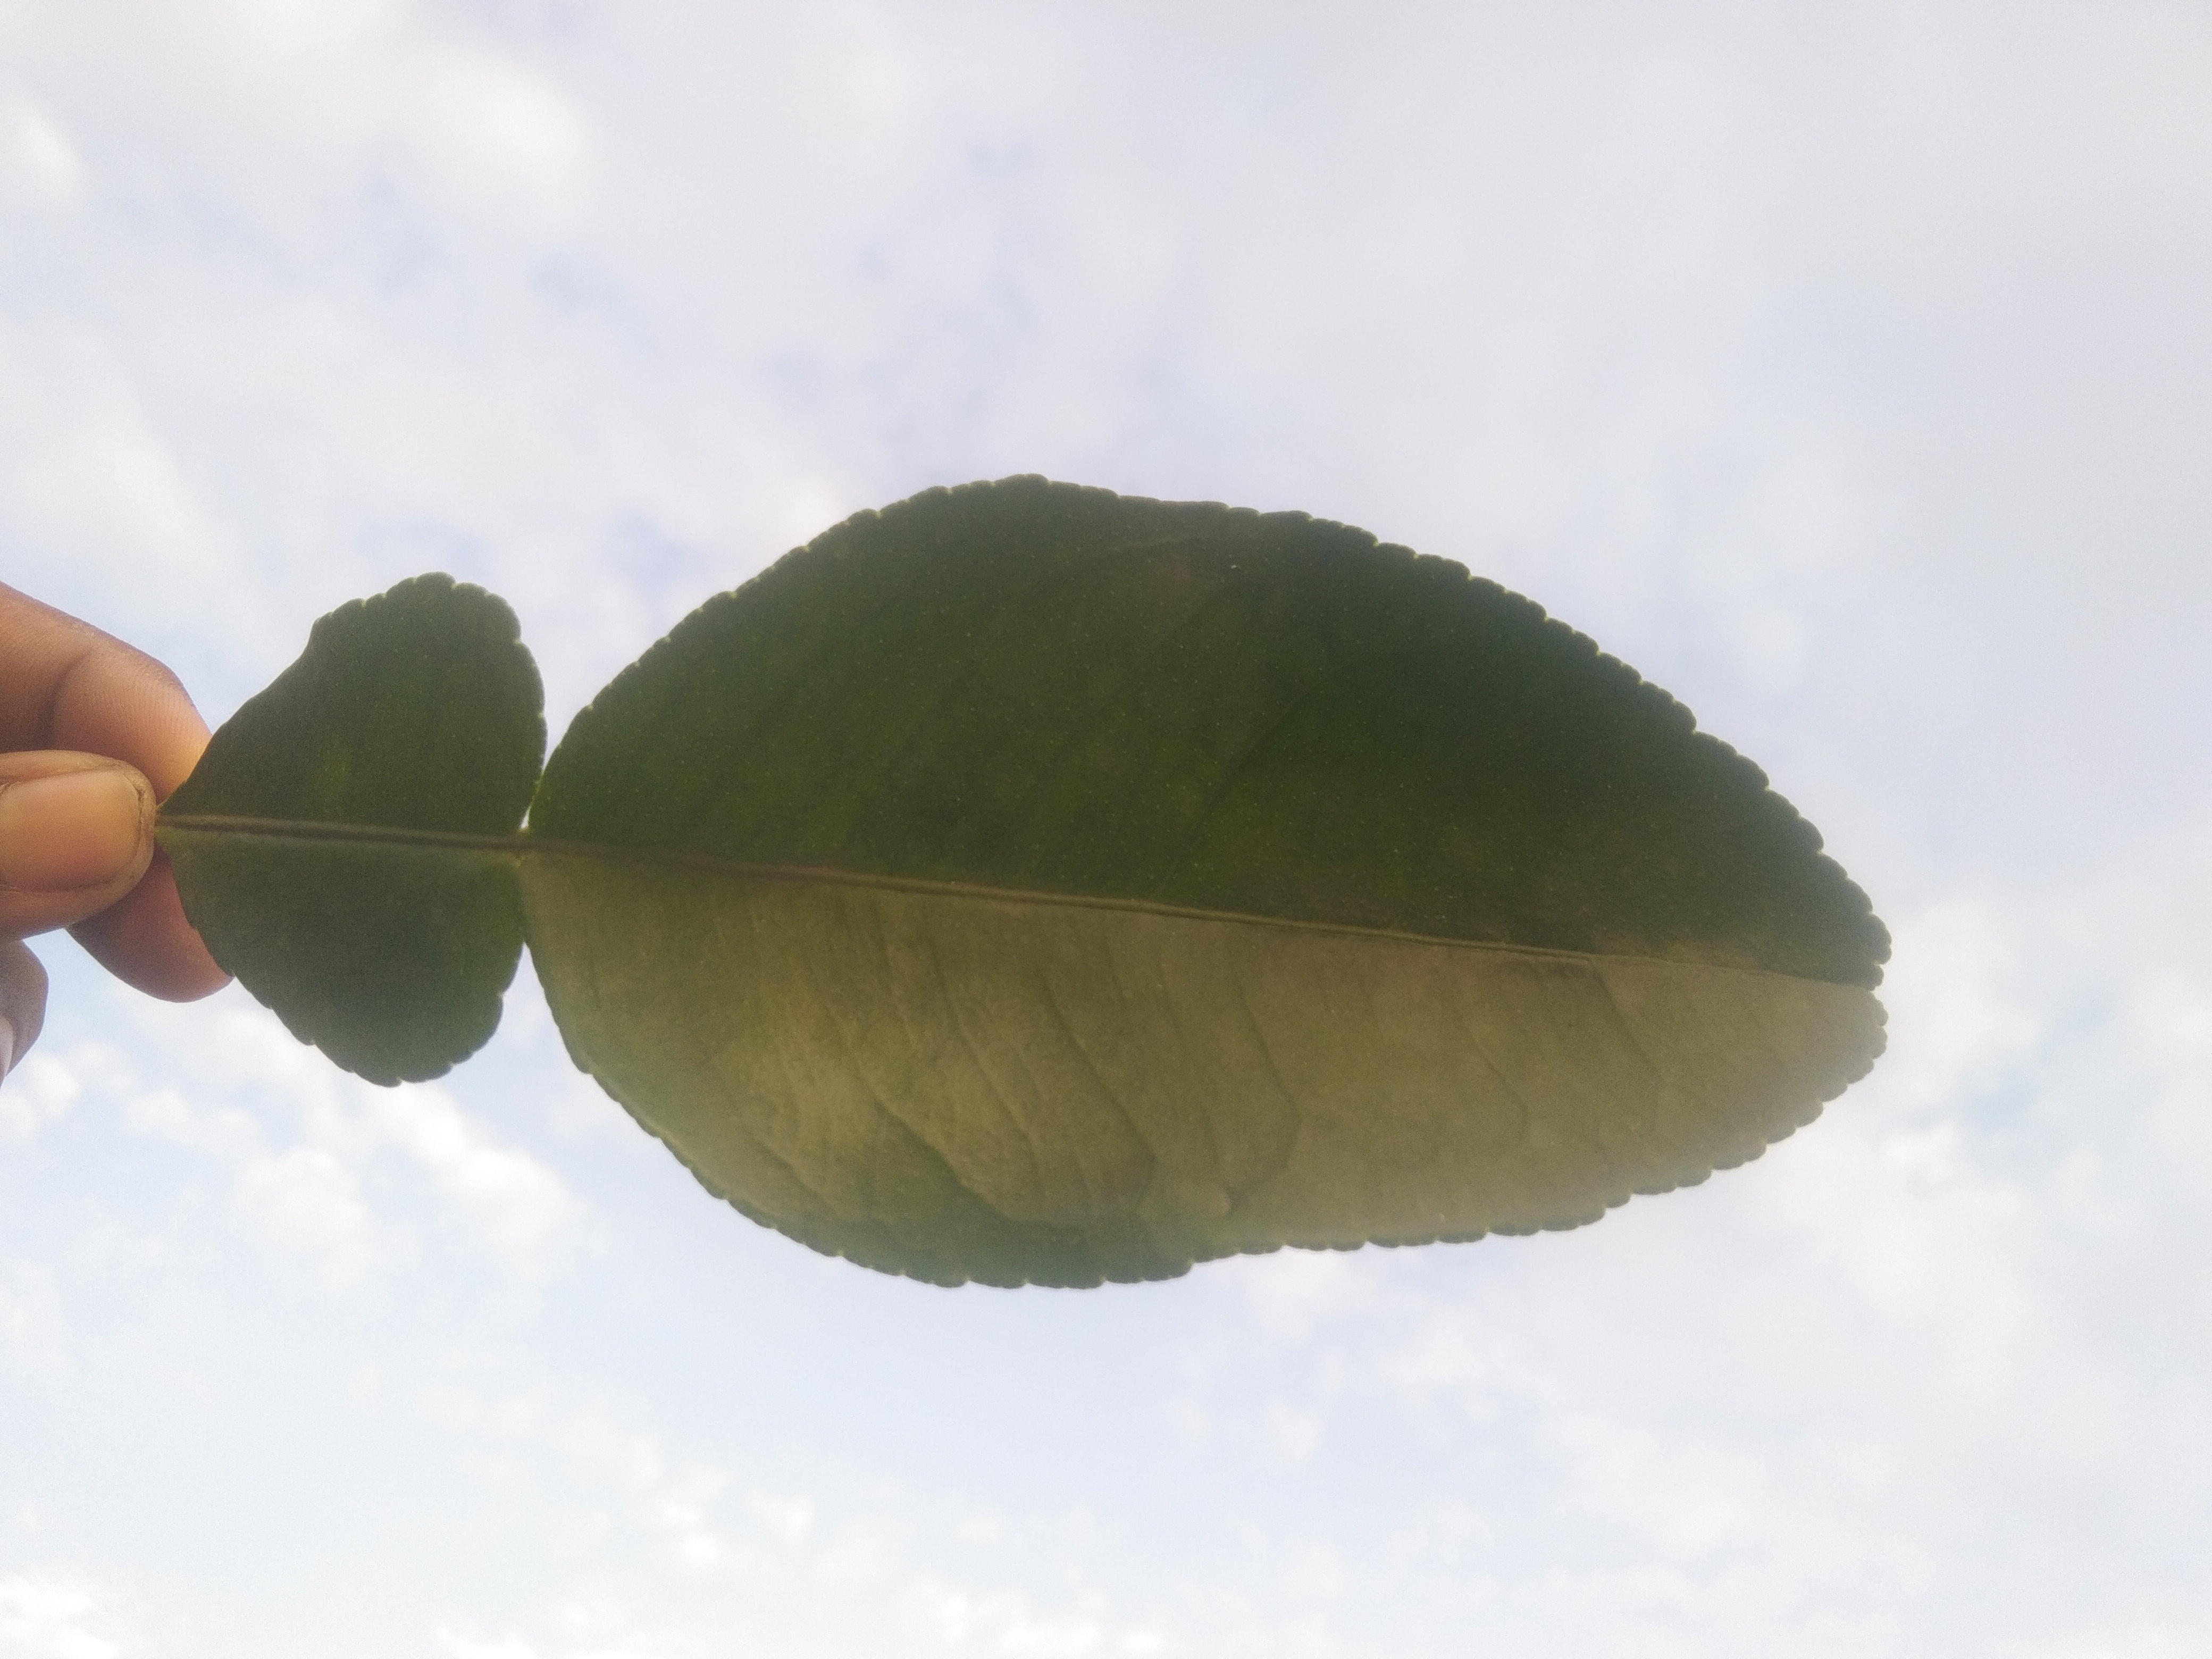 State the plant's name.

lemon
